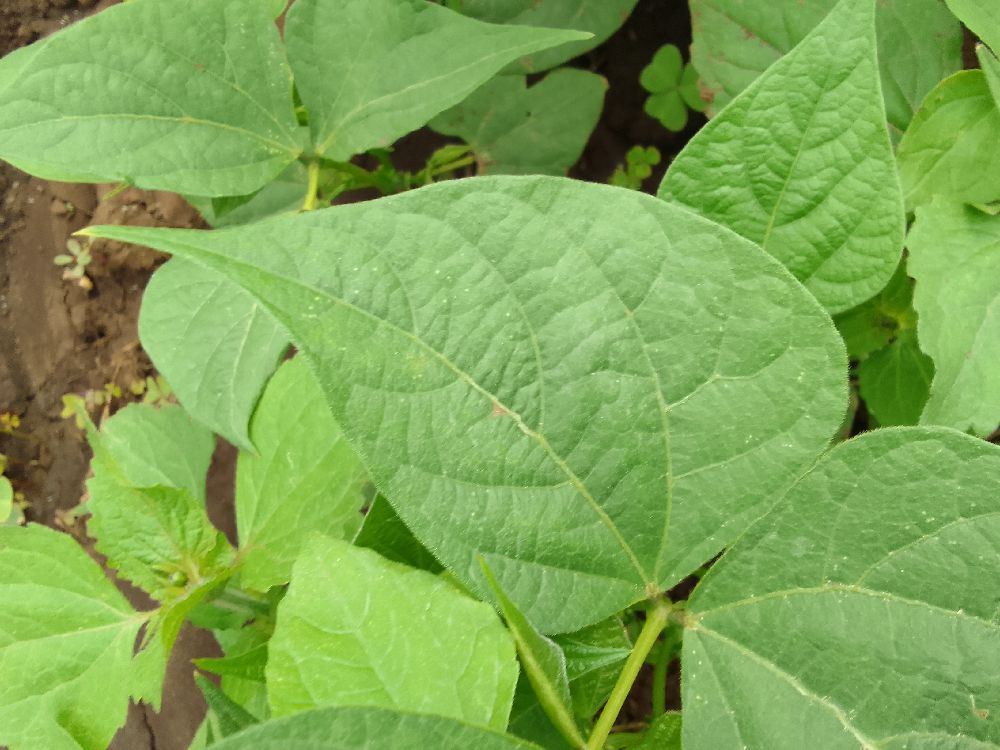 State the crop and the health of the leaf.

common bean, healthy
